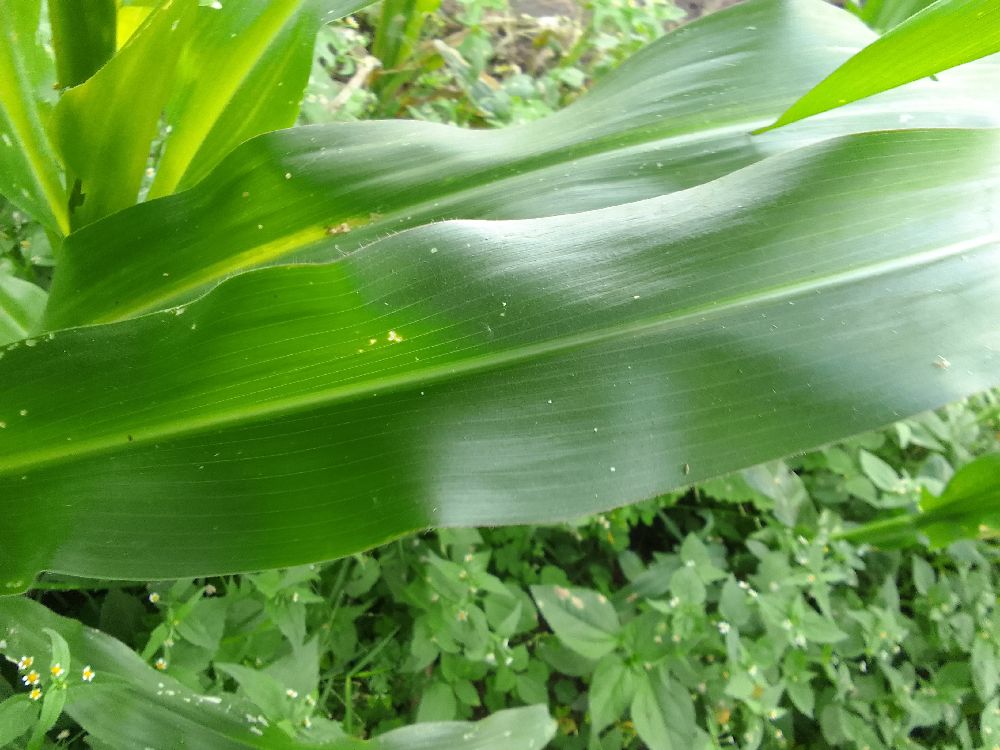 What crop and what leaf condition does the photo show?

maize, healthy
